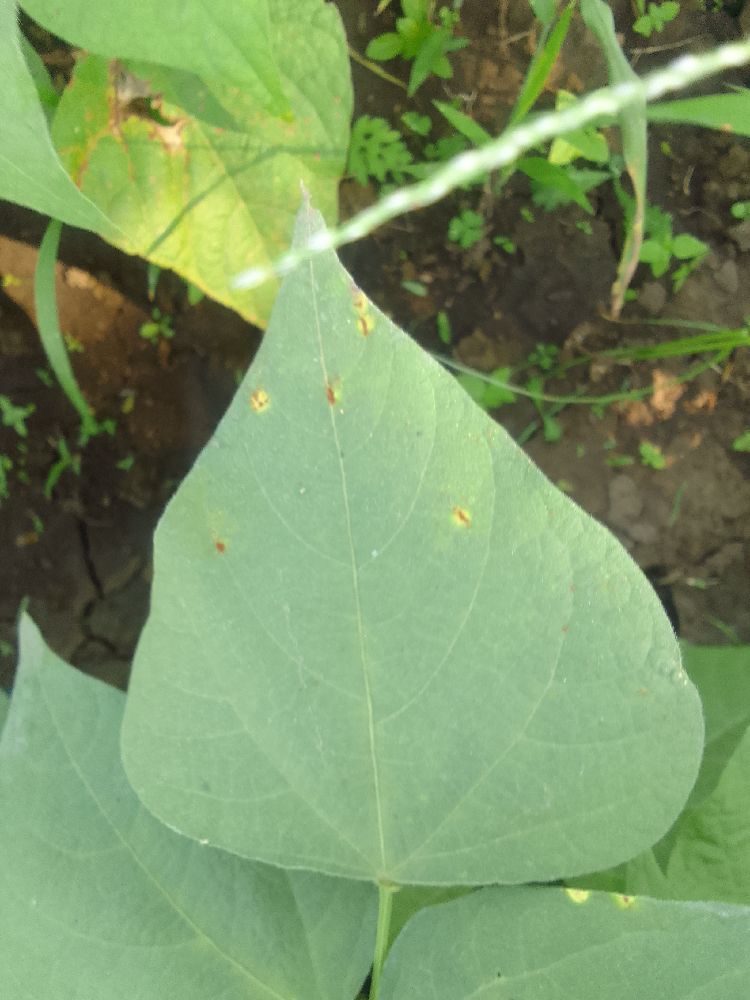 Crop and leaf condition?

common bean, healthy
